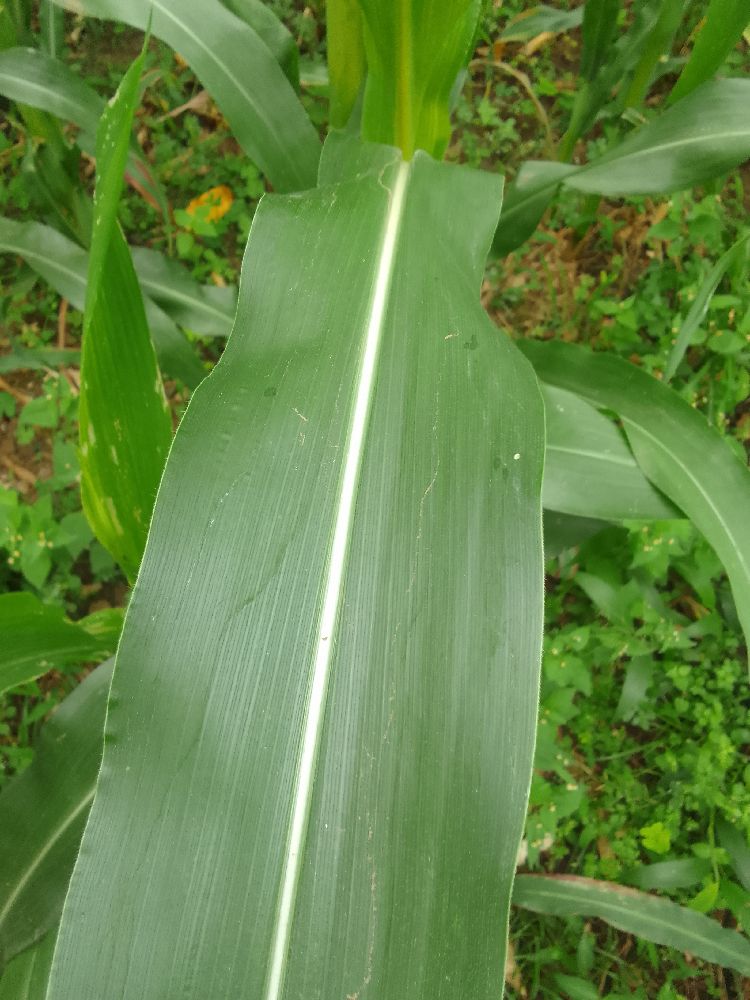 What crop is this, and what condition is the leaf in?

maize, healthy
